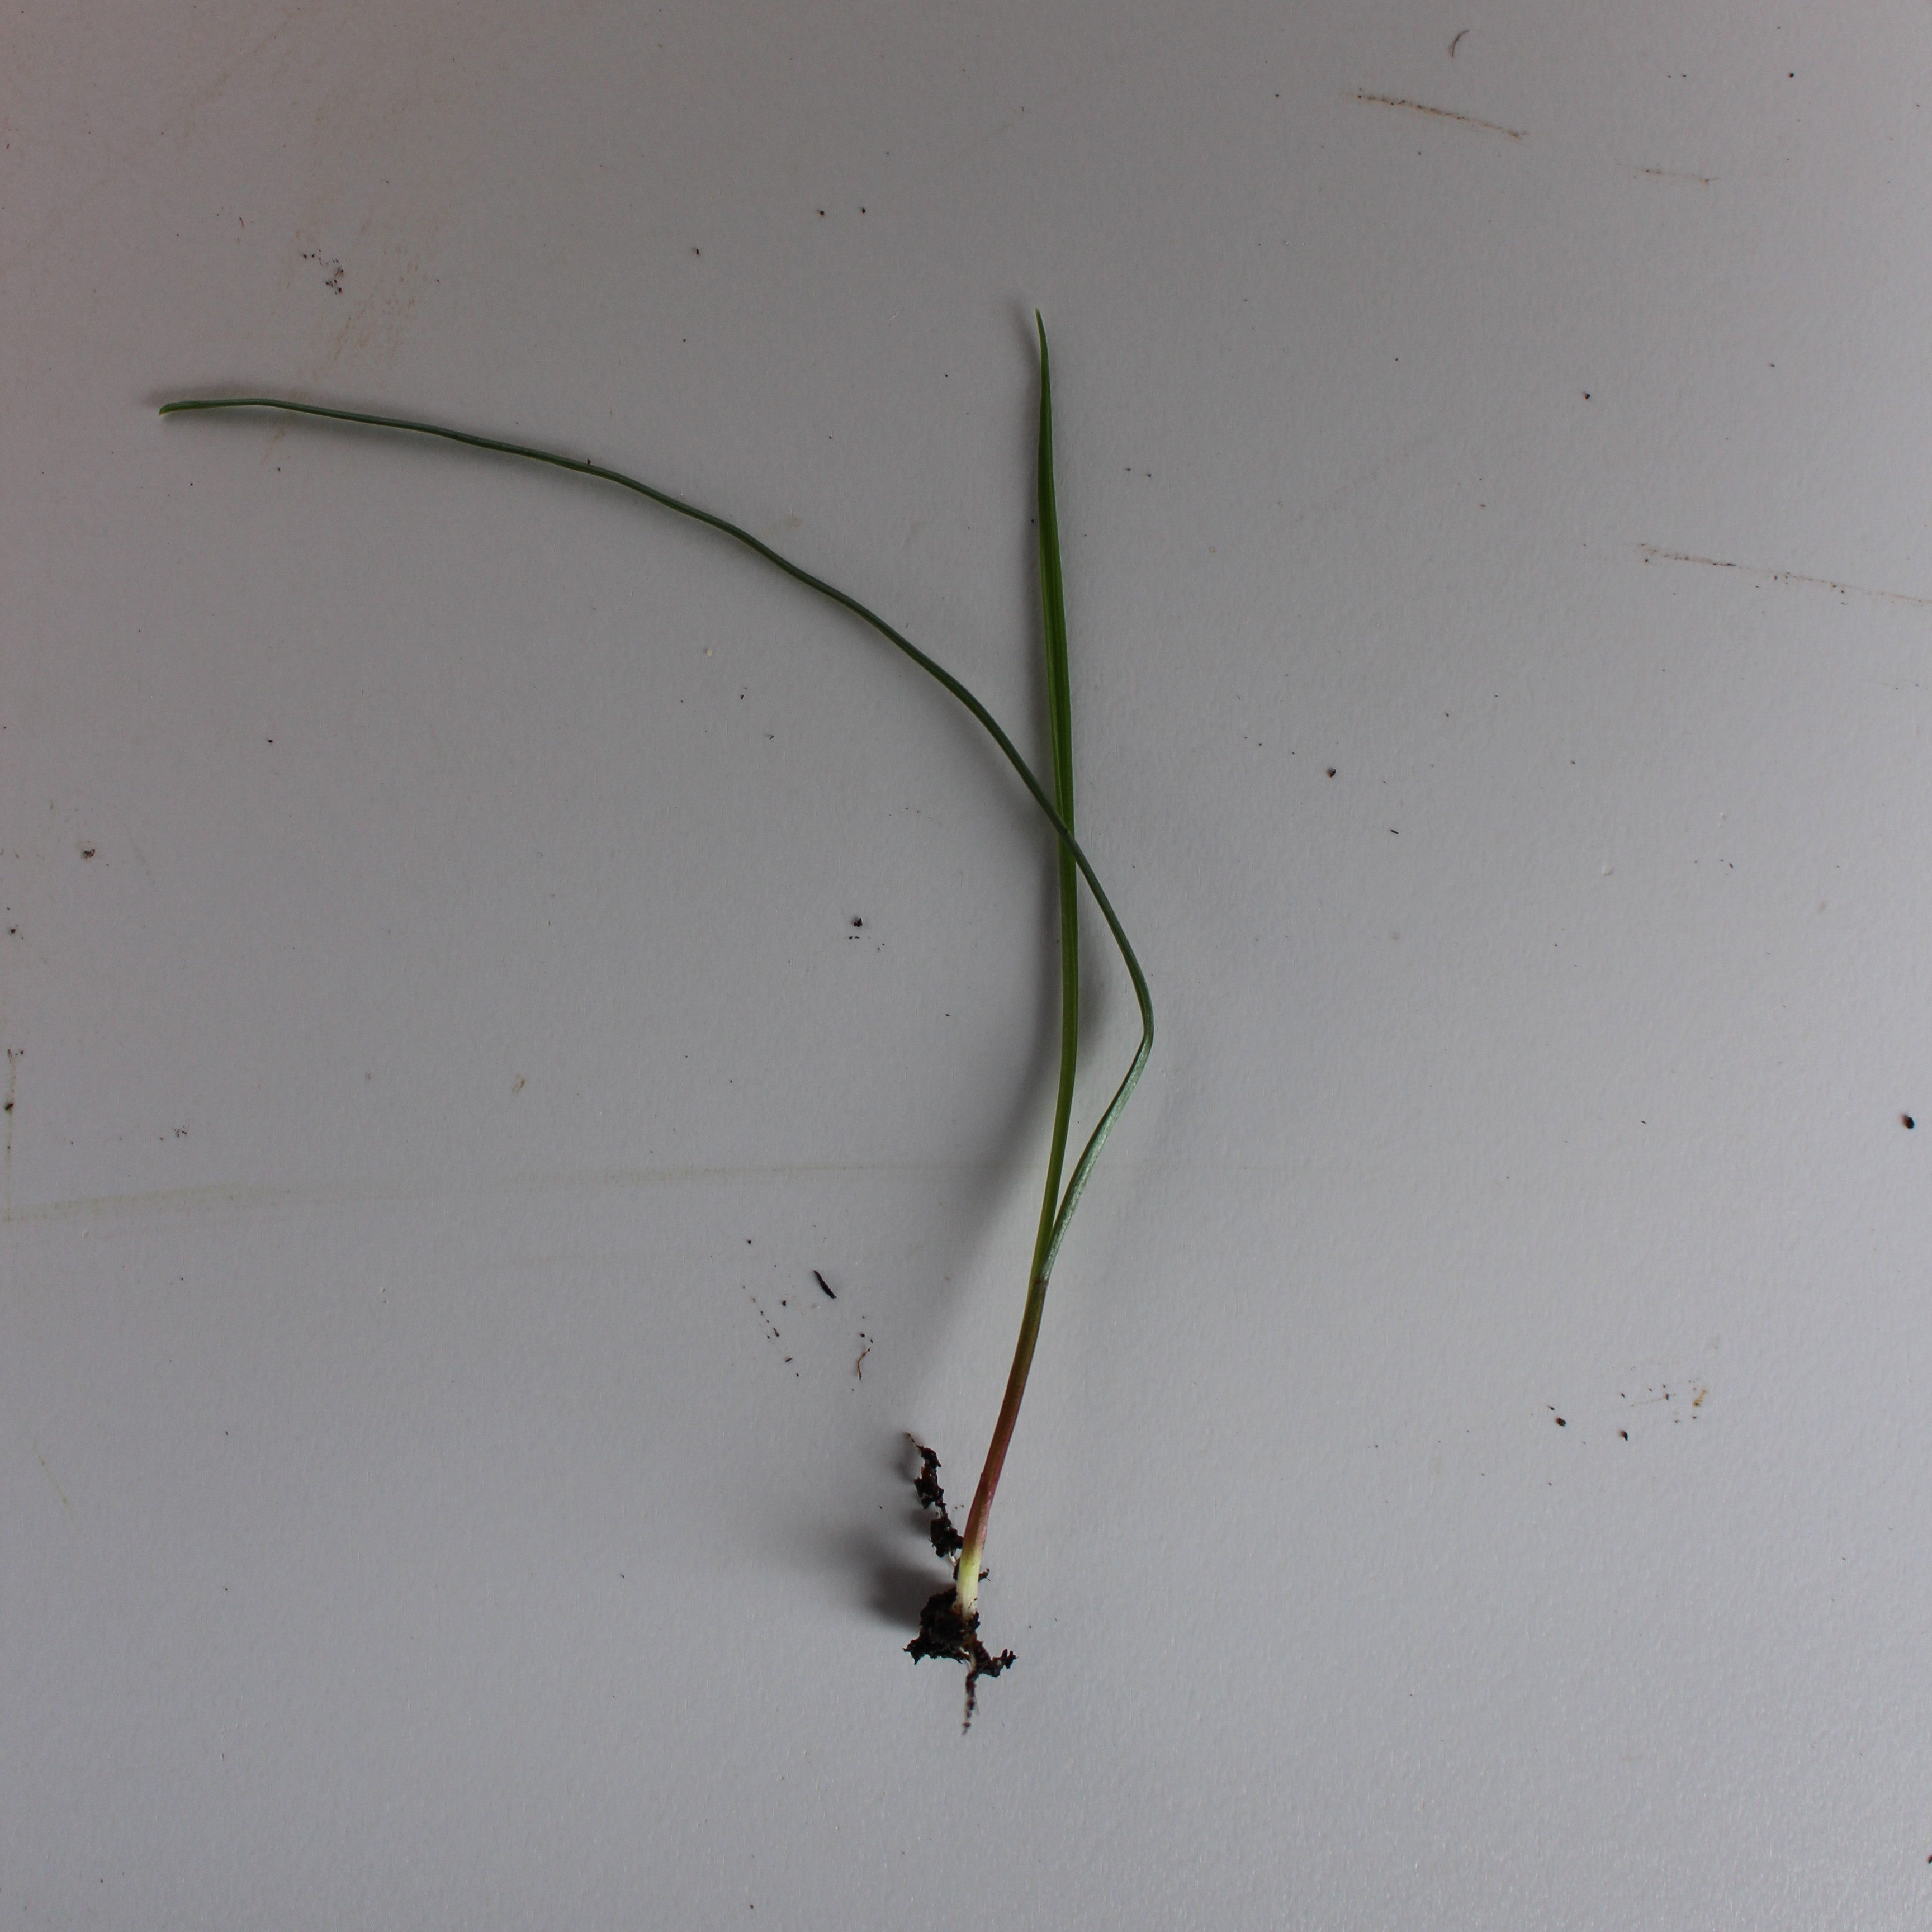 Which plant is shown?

Lolium multiflorum
